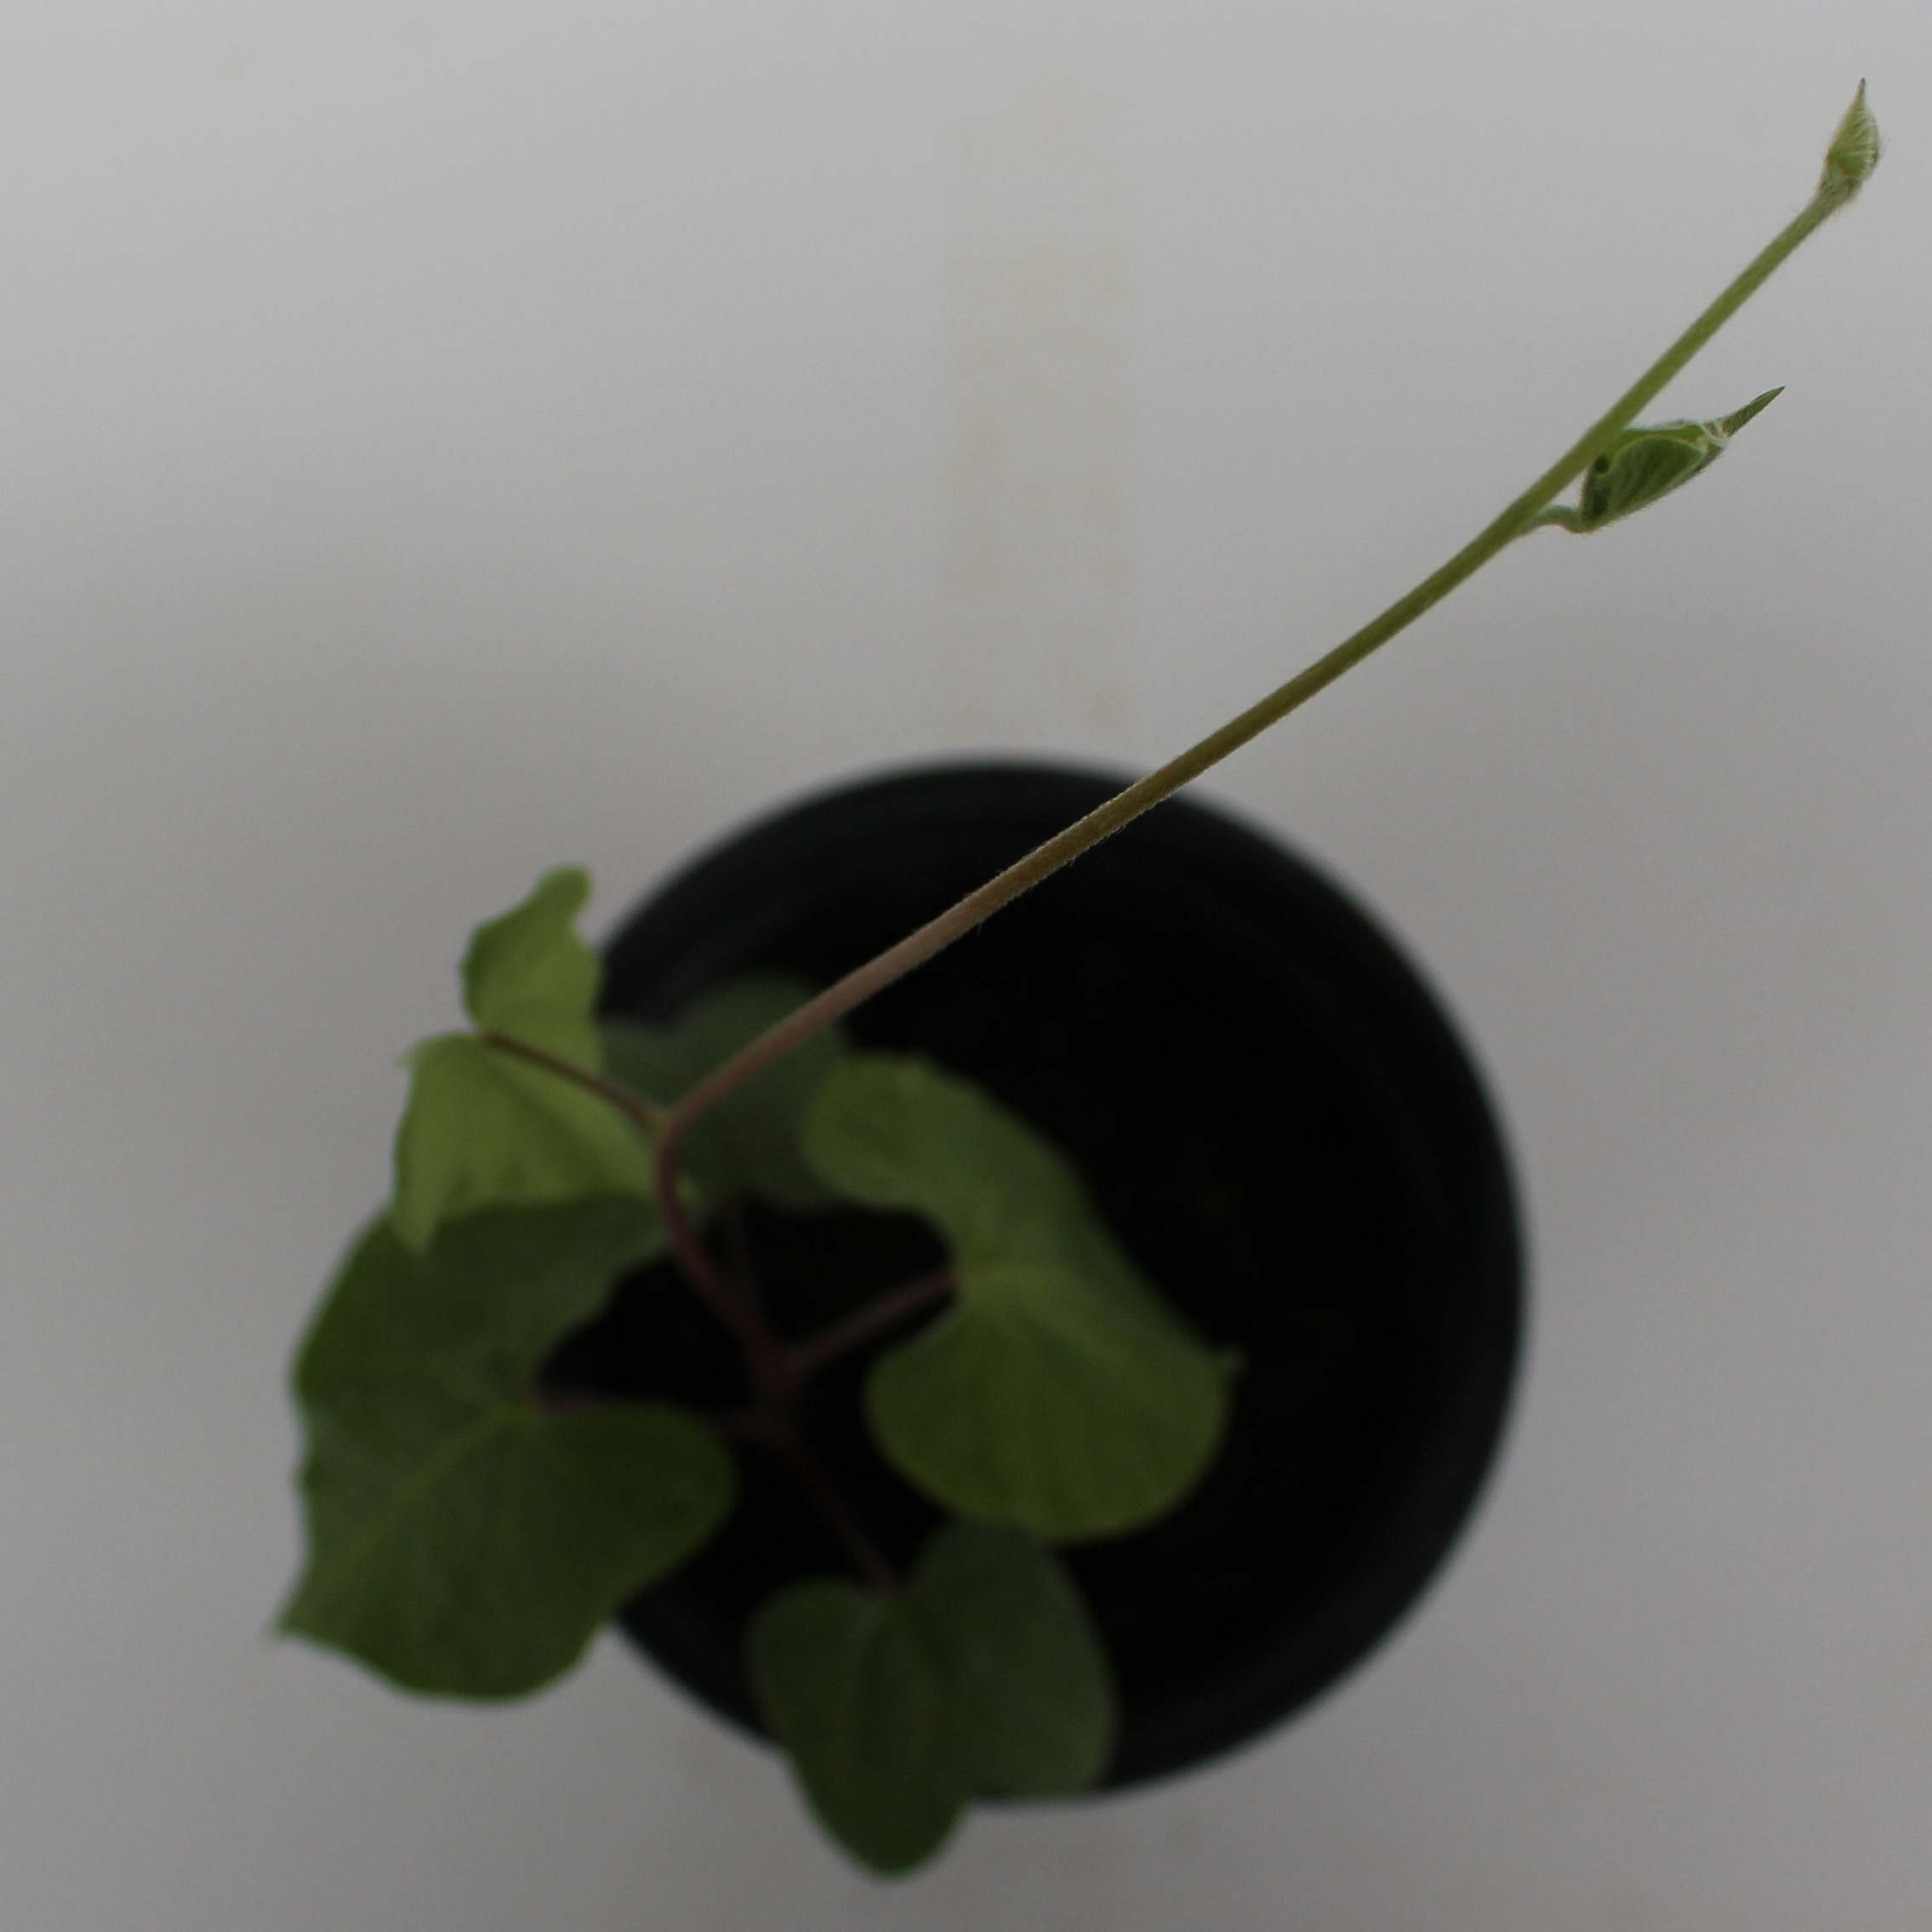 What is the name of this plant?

Convolvulus arvensis
